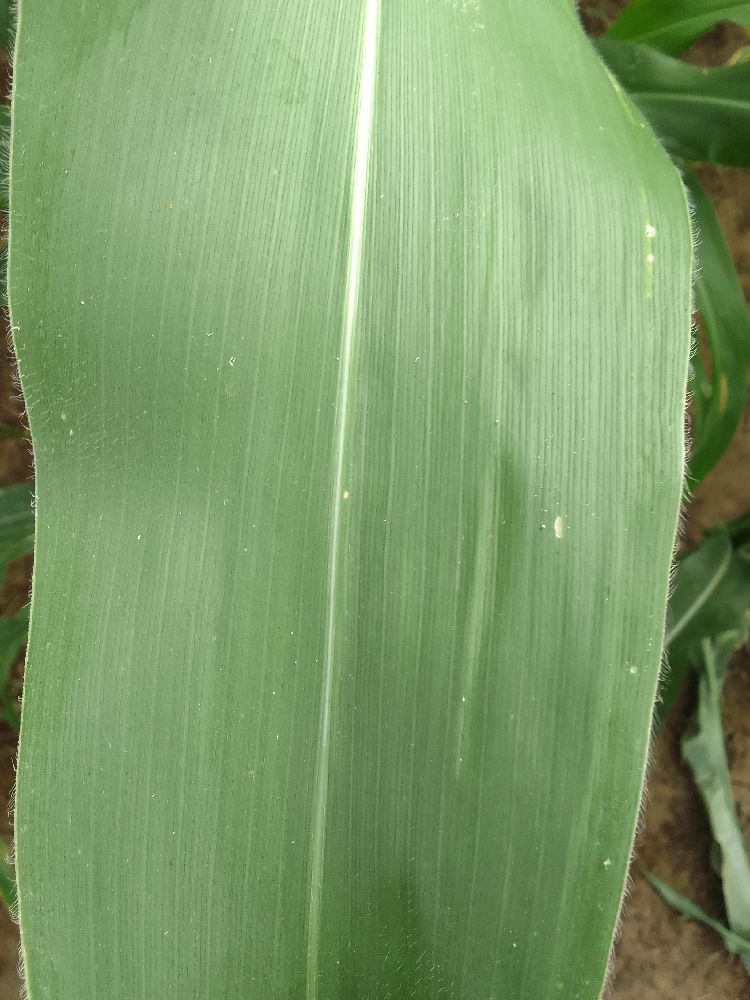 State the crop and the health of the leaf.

maize, healthy
